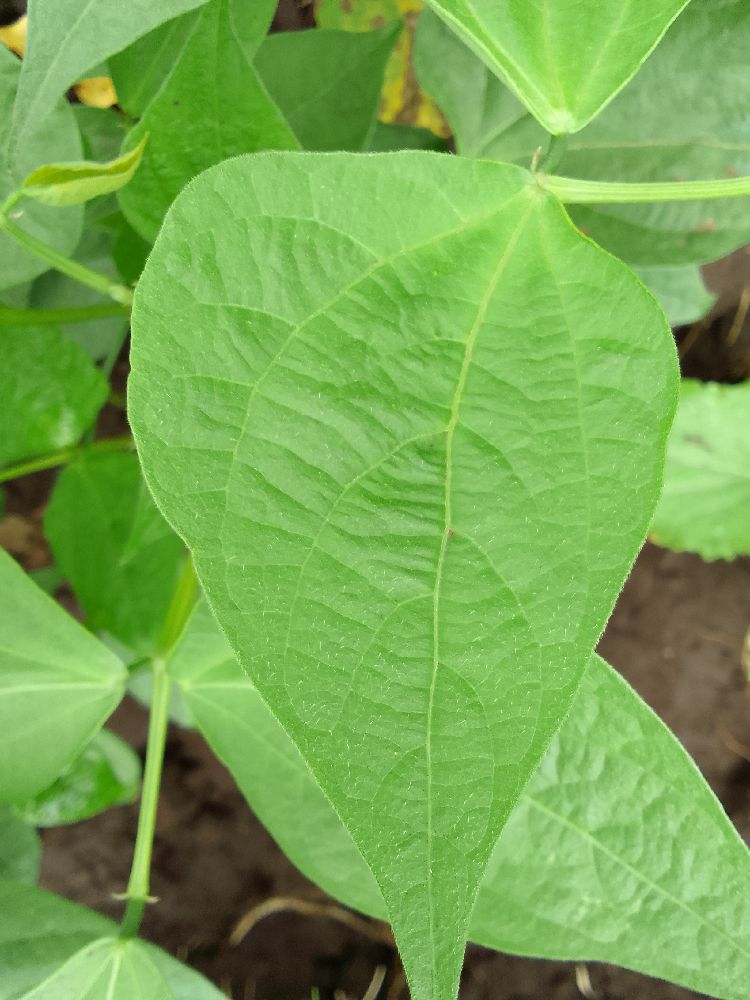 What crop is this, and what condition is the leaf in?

common bean, healthy
